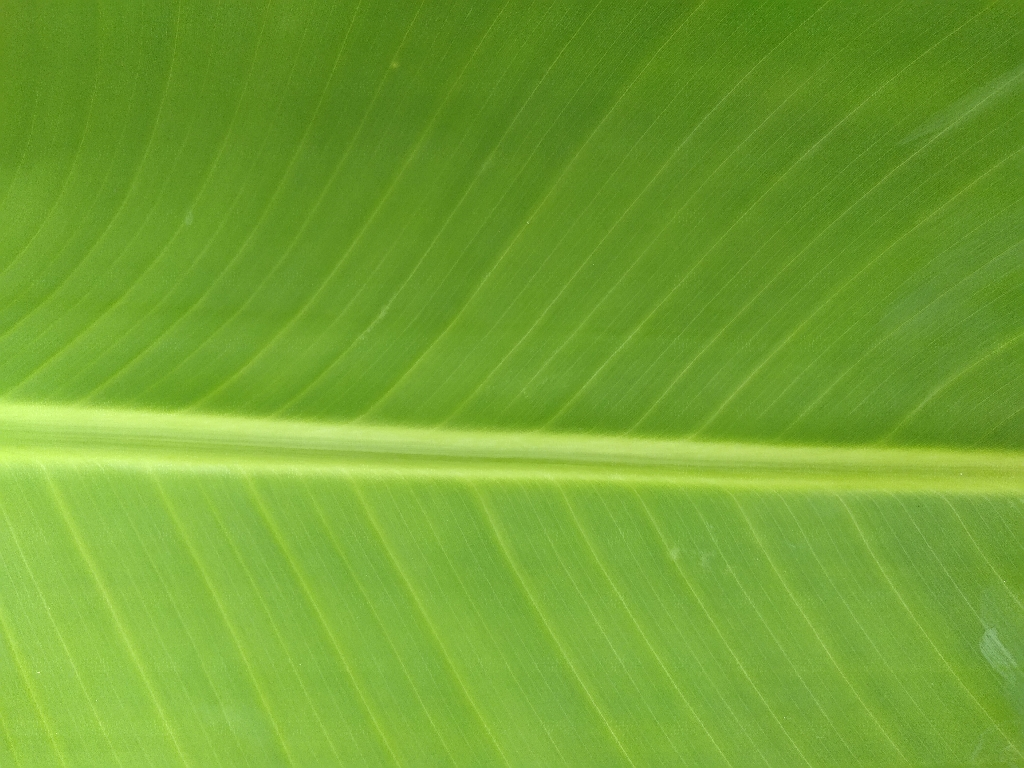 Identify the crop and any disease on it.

banana, healthy
